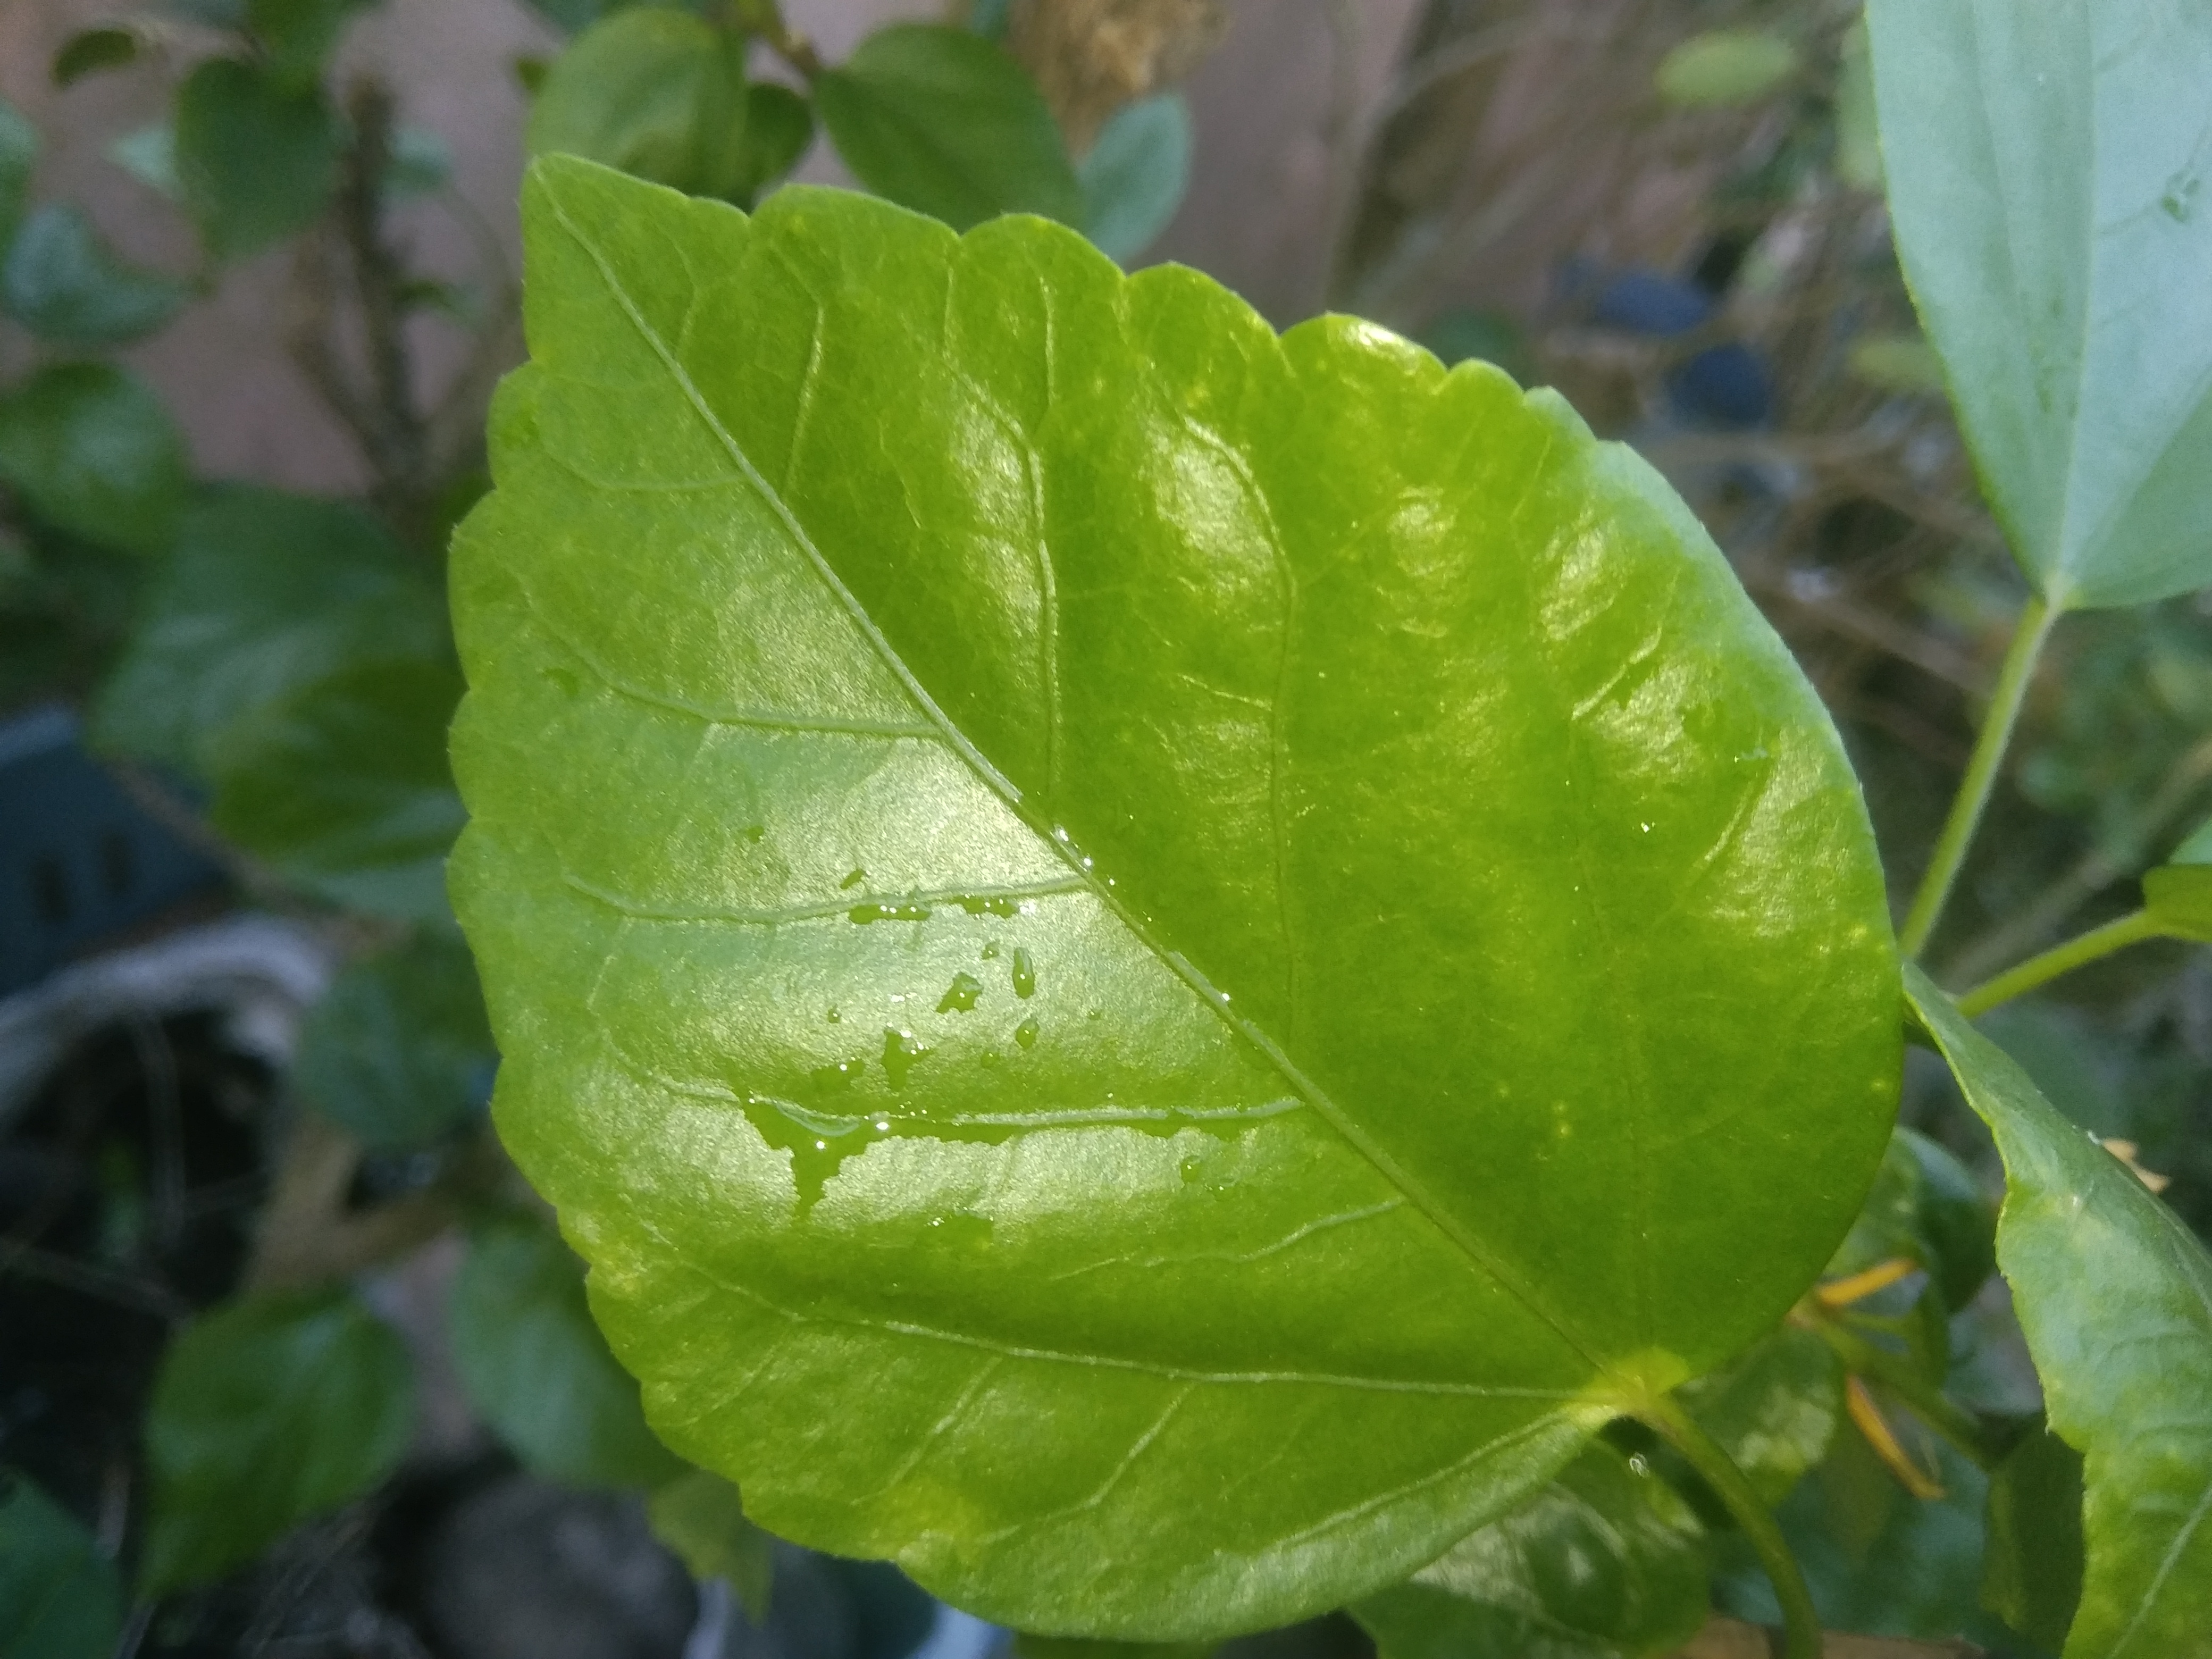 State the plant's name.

hibiscus
